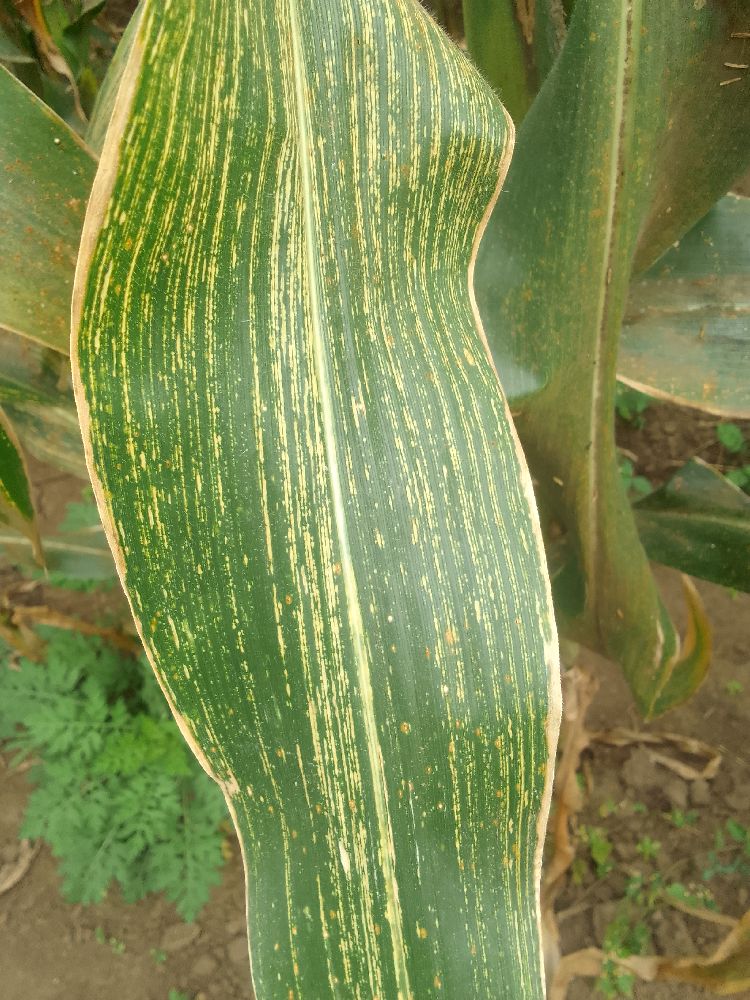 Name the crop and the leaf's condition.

maize, maize streak virus
